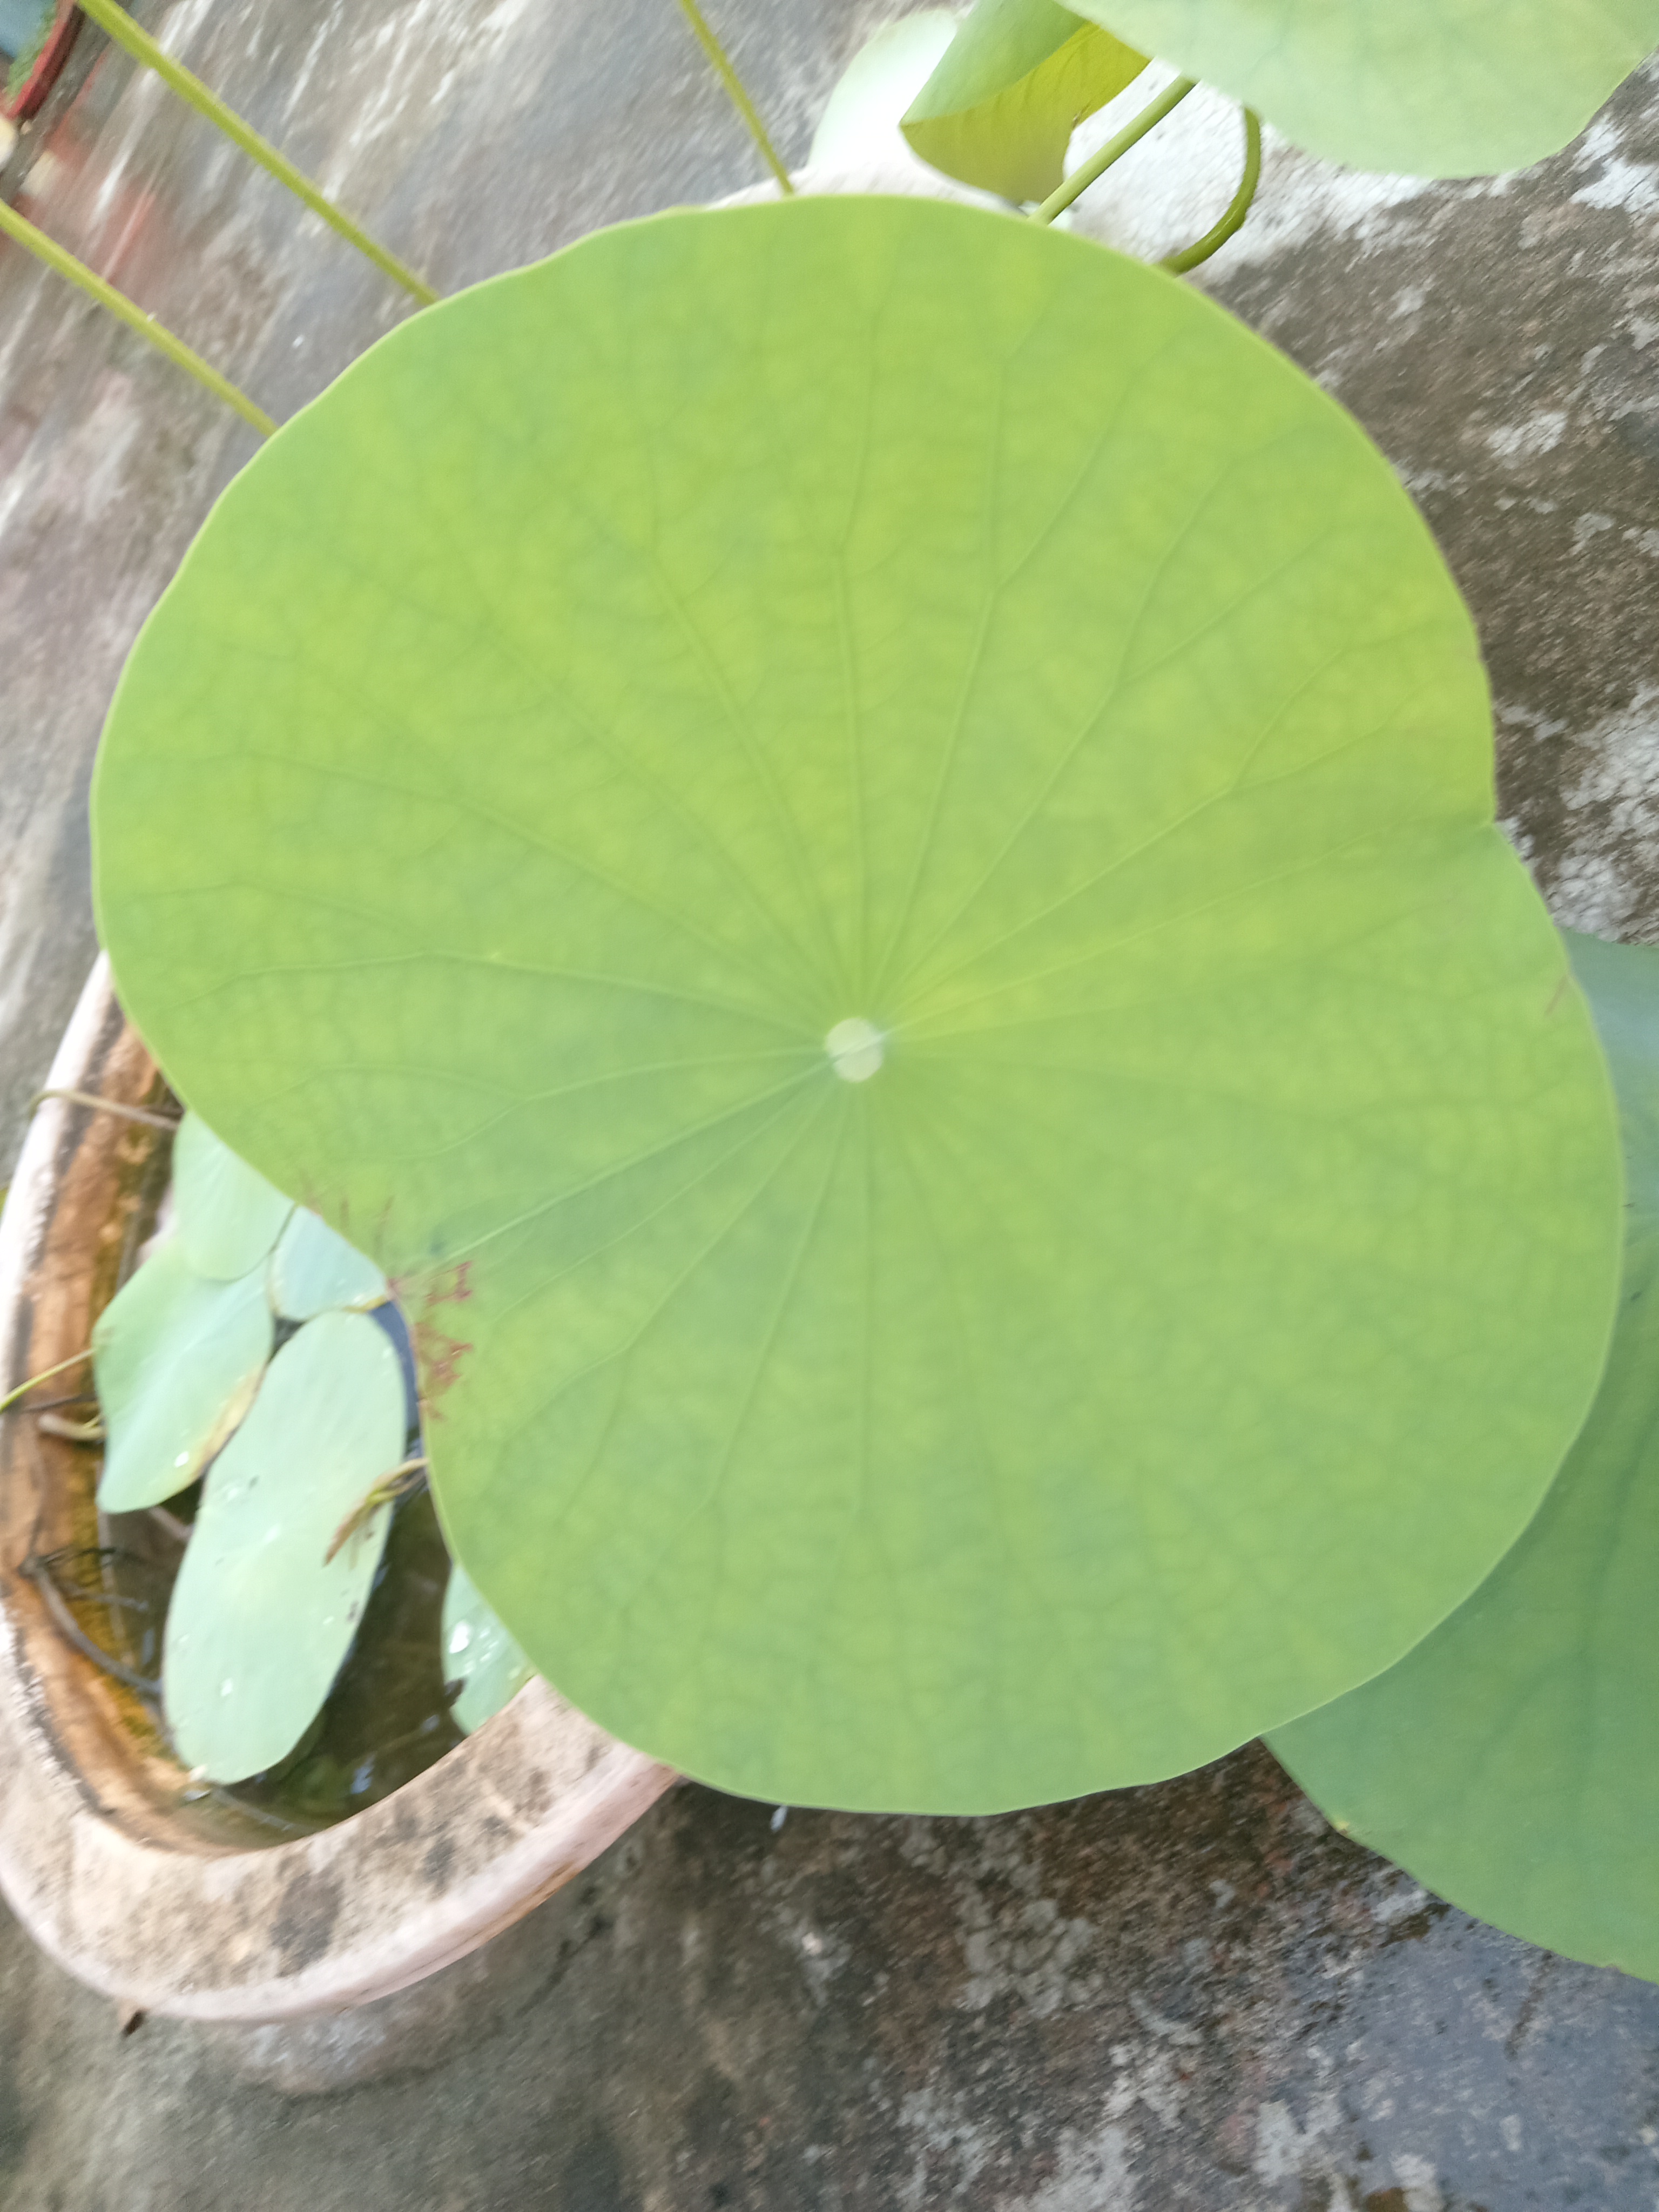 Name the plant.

lotus
